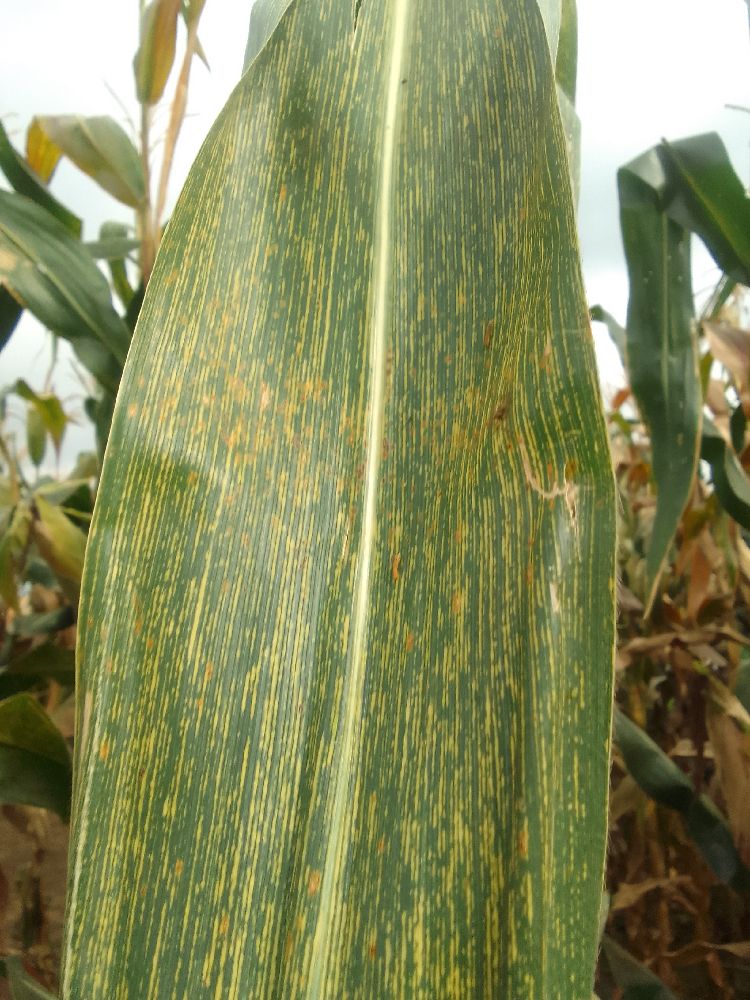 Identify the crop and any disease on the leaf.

maize, maize streak virus
